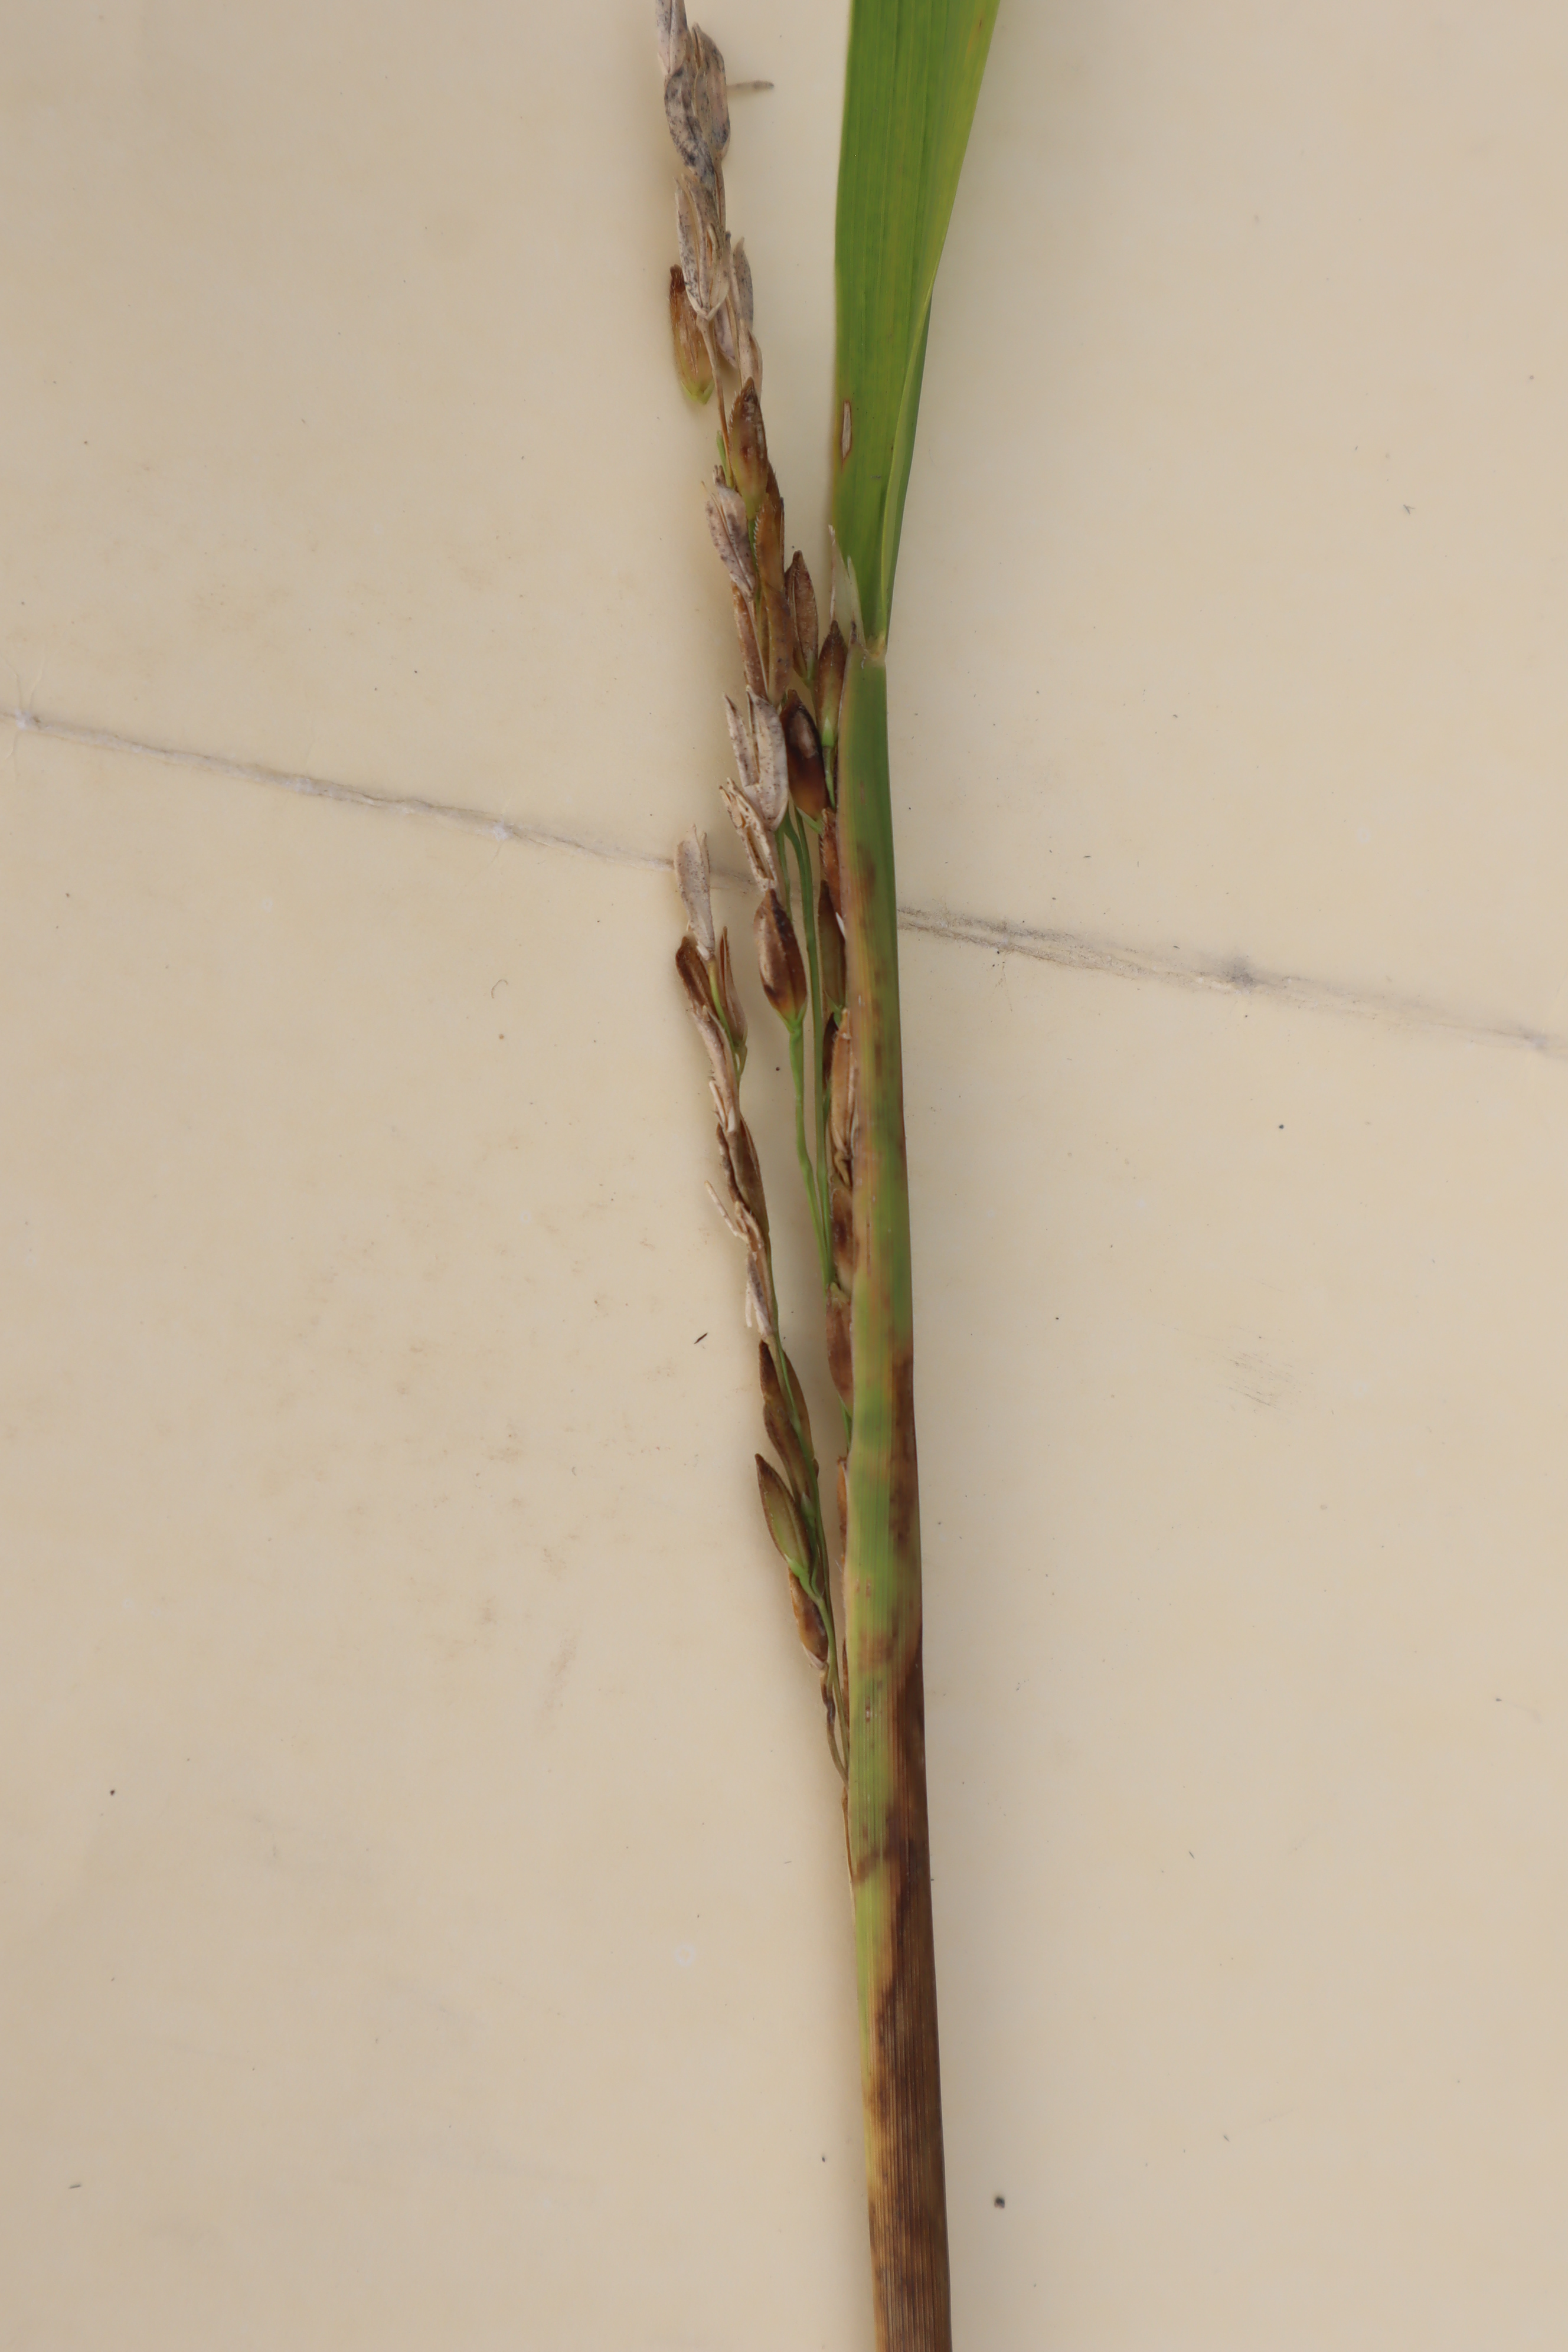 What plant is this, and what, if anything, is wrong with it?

rice, sarocladium oryzae
